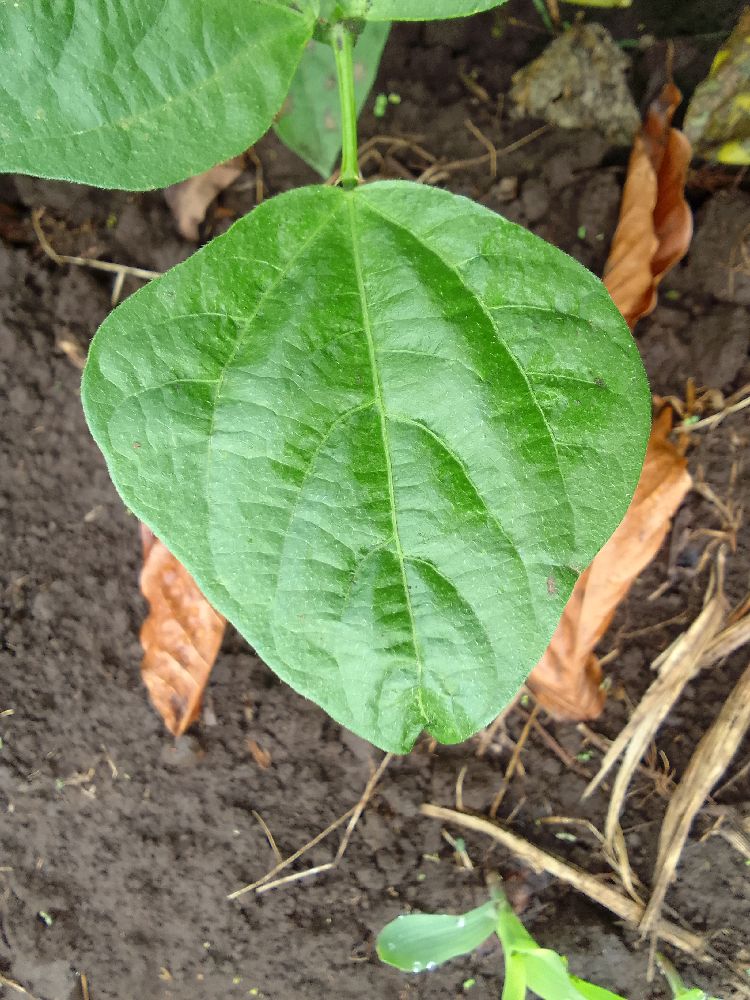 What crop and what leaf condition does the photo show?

common bean, healthy
